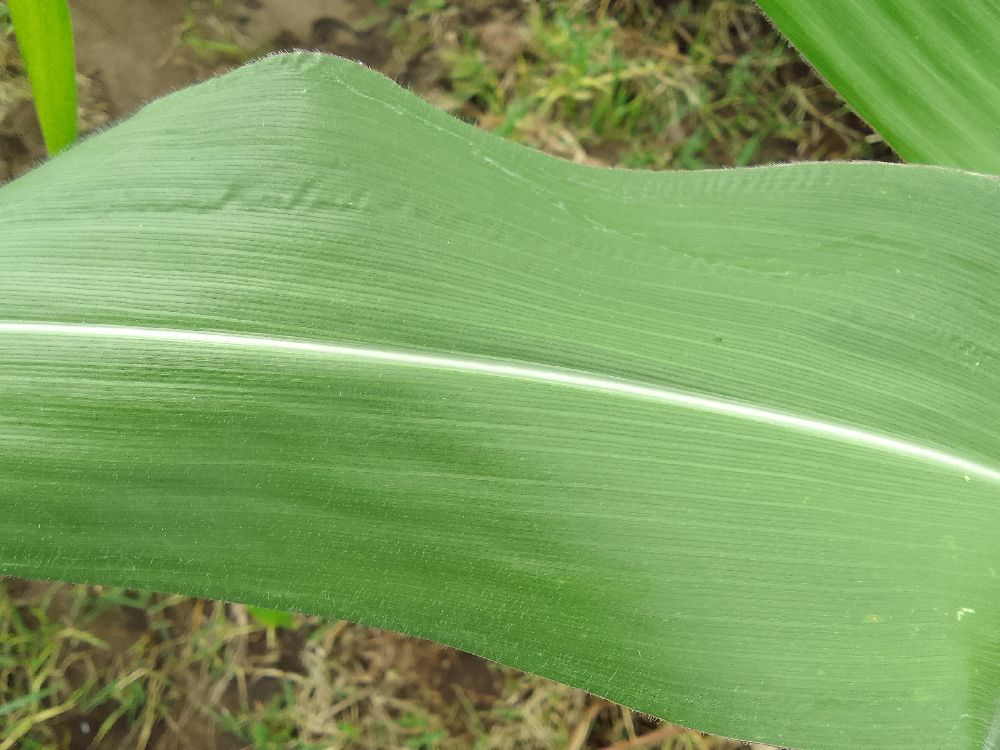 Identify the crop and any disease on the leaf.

maize, healthy
